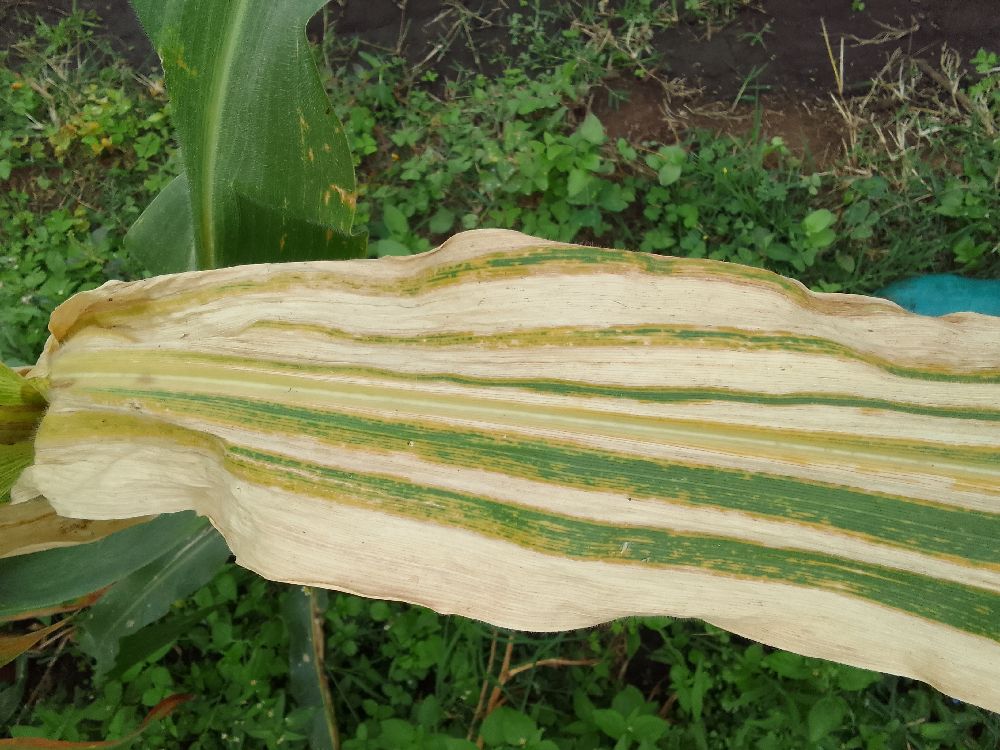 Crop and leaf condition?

maize, maize lethal necrosis
